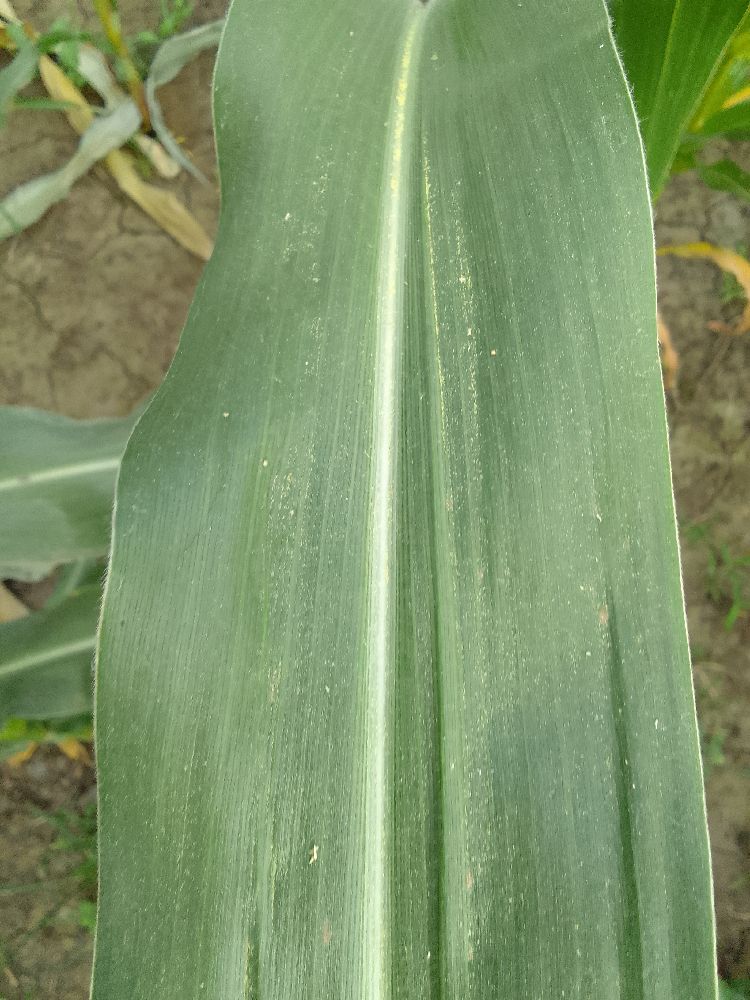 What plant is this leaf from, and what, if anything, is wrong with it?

maize, healthy
